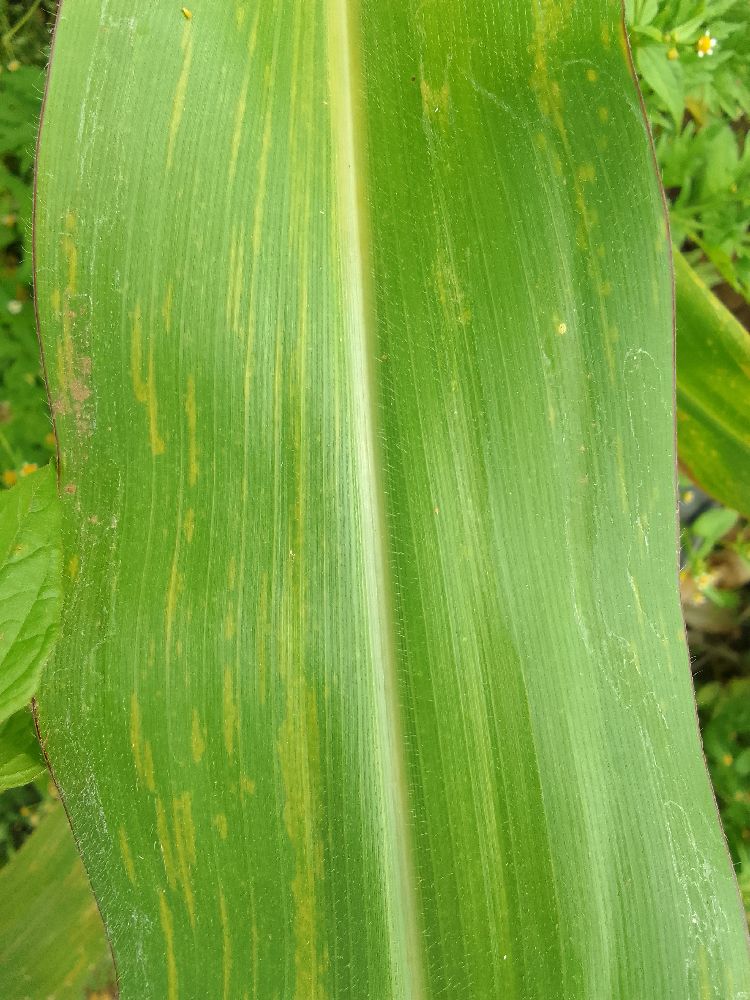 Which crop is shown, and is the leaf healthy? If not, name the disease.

maize, maize lethal necrosis
